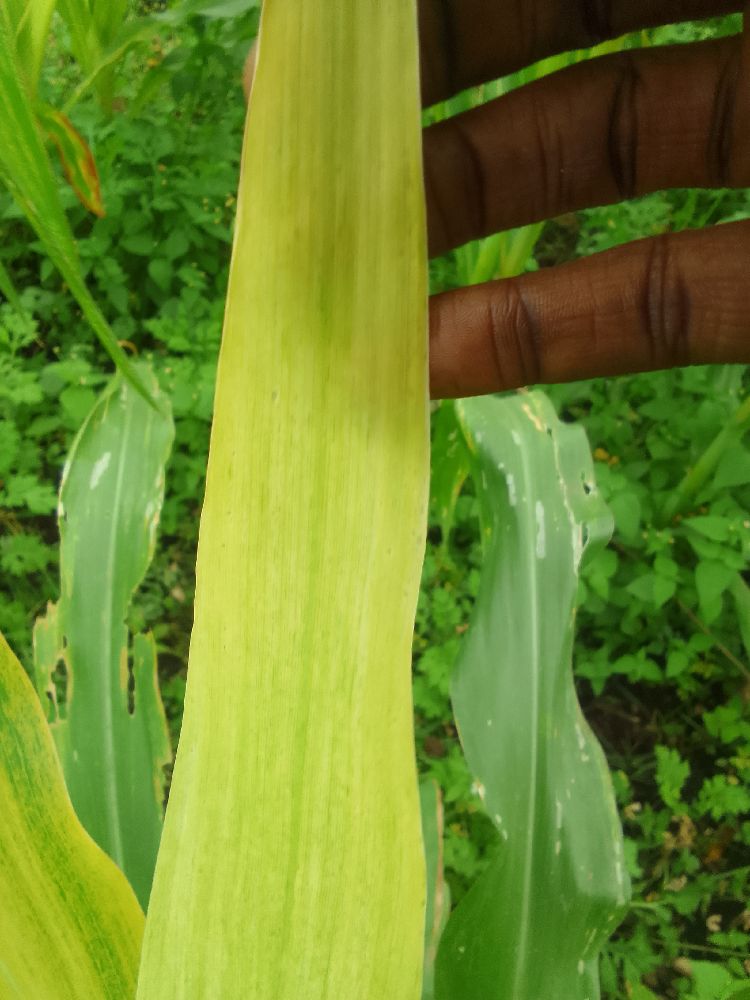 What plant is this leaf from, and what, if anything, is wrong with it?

maize, maize lethal necrosis
